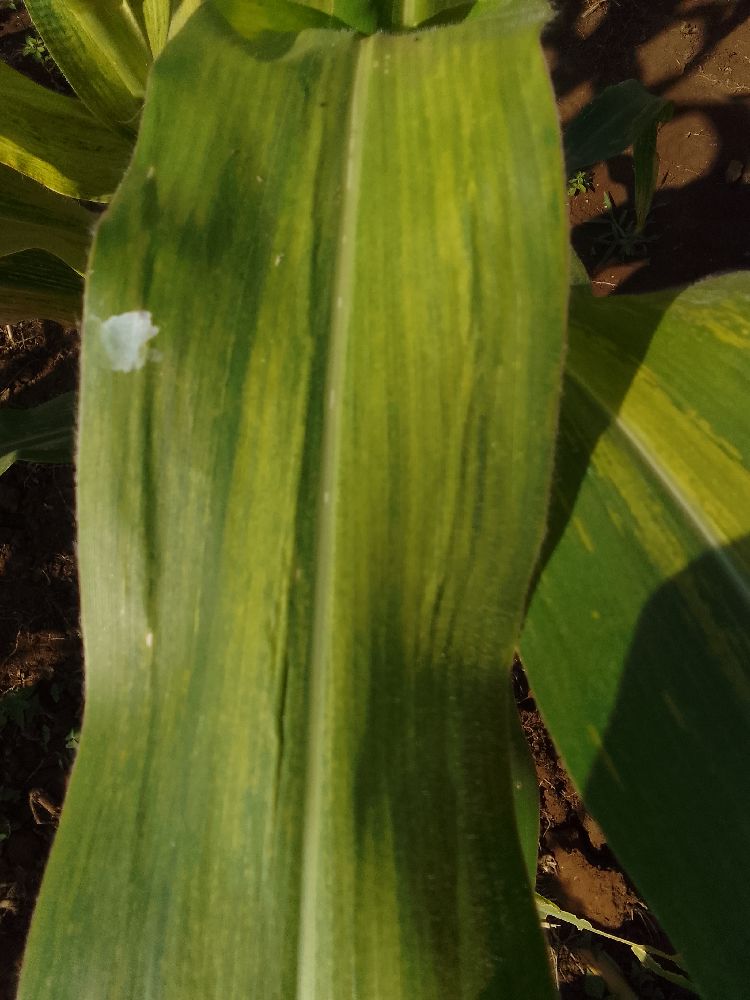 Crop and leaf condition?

maize, maize lethal necrosis
